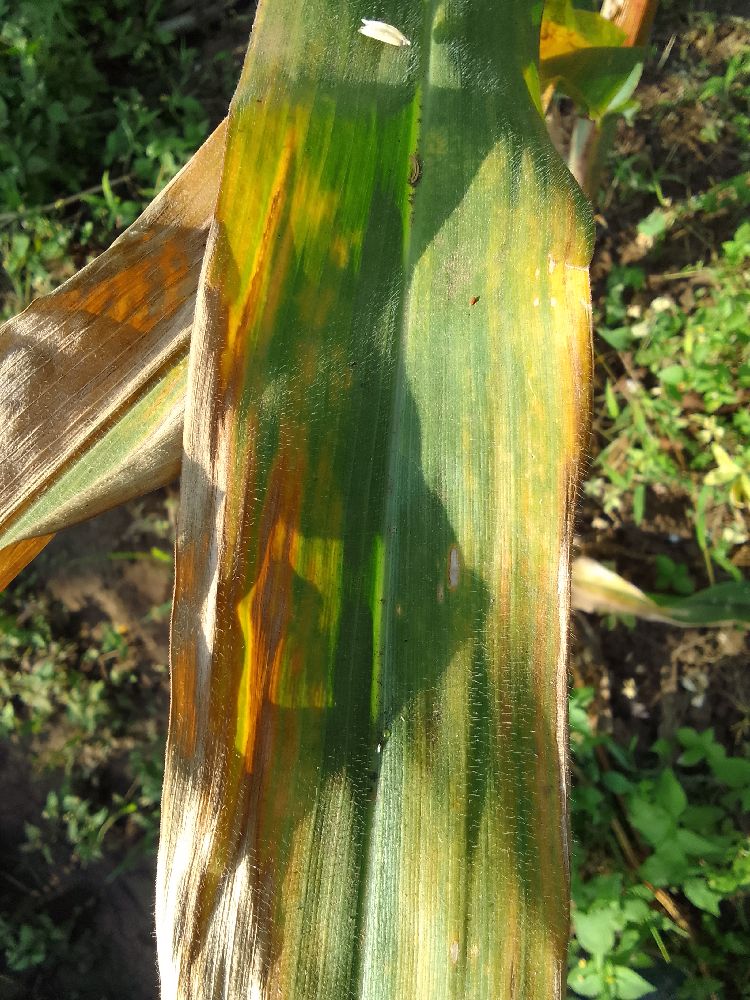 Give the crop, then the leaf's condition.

maize, maize lethal necrosis
